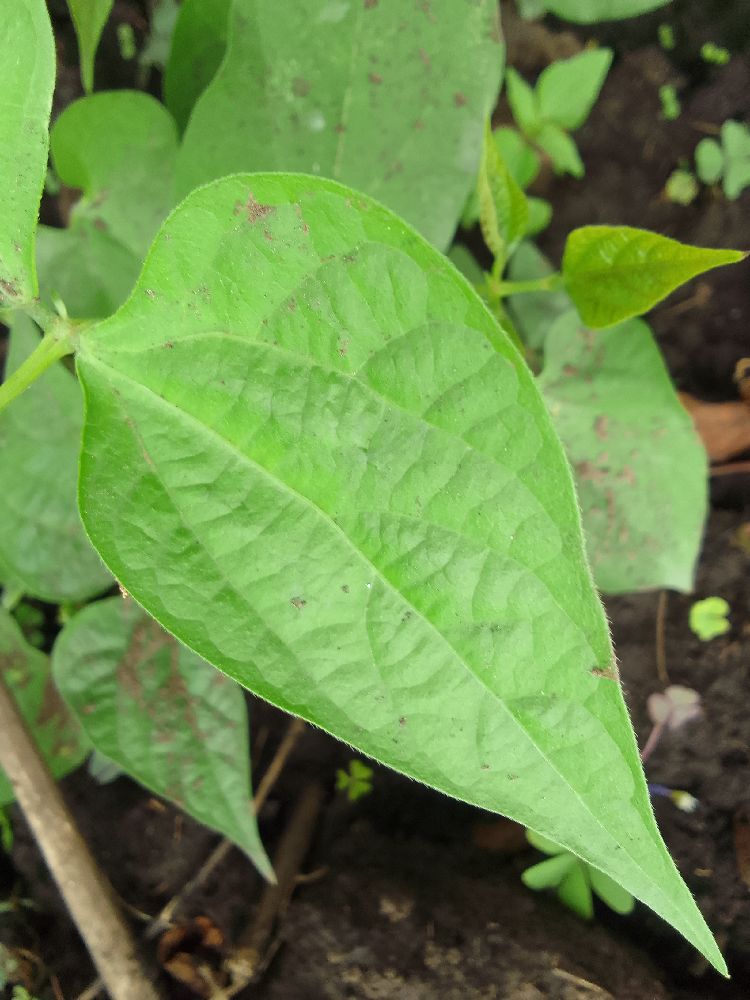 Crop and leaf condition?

common bean, healthy
